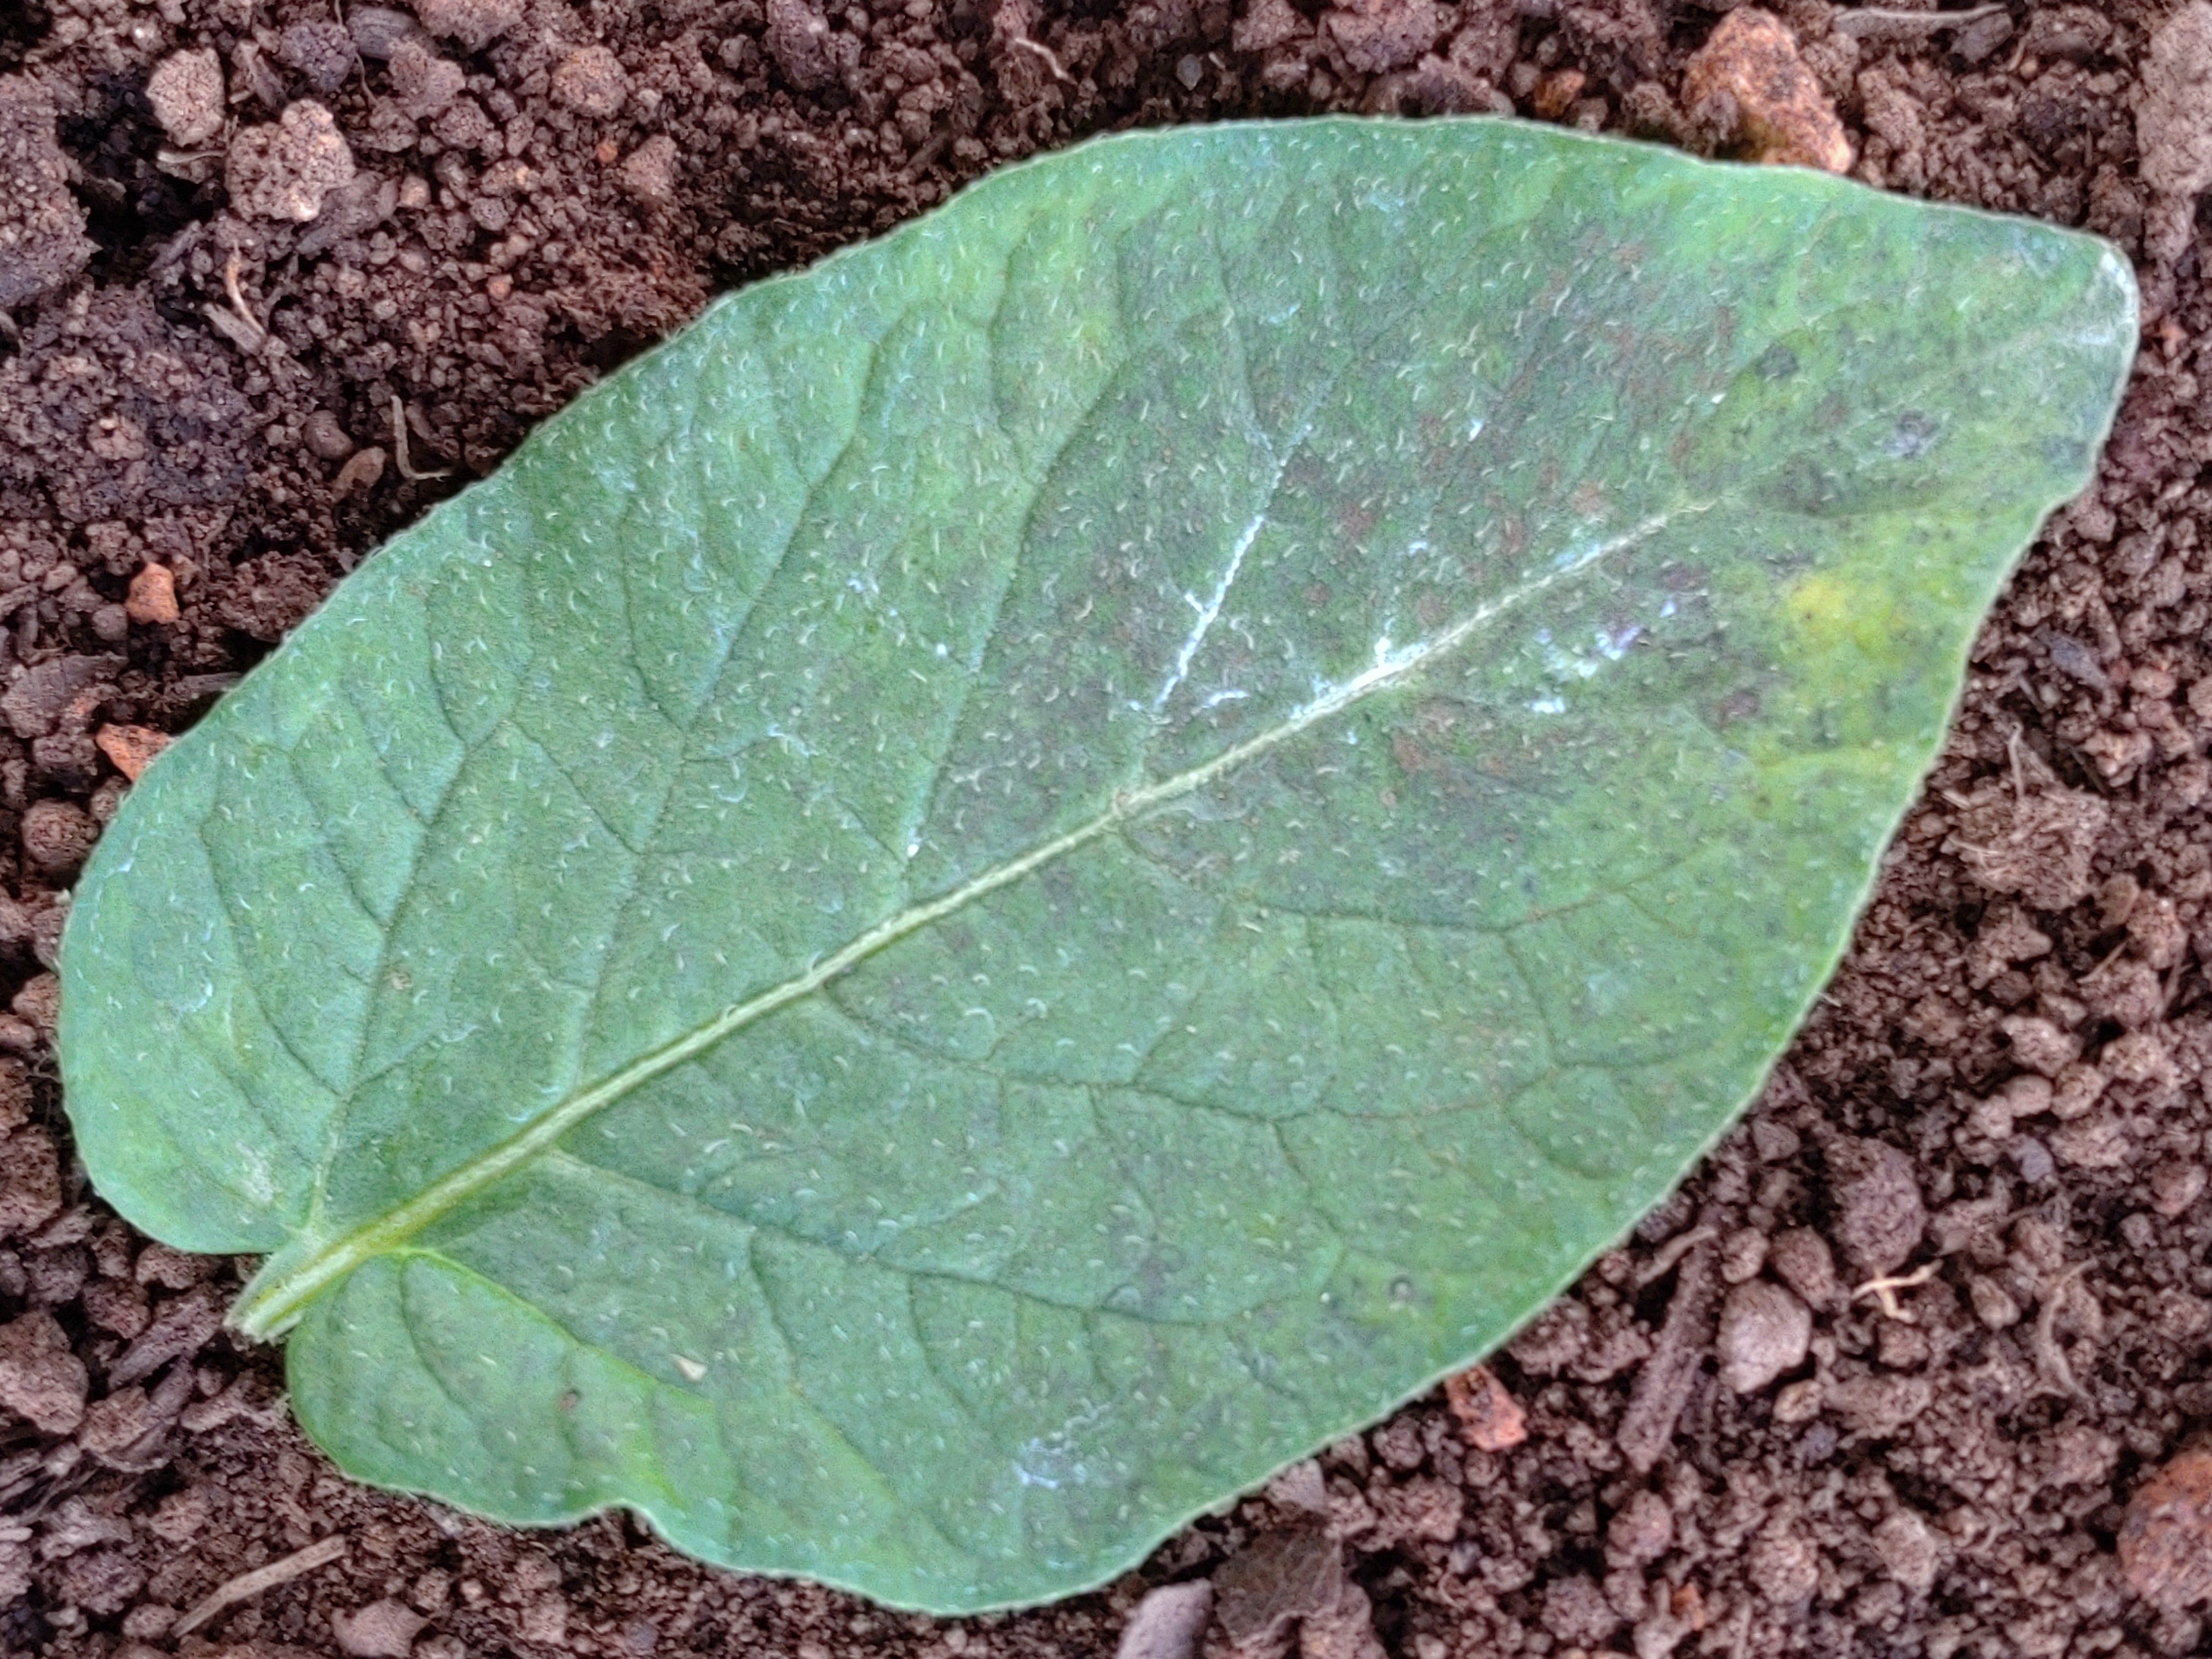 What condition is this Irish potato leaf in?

late blight
